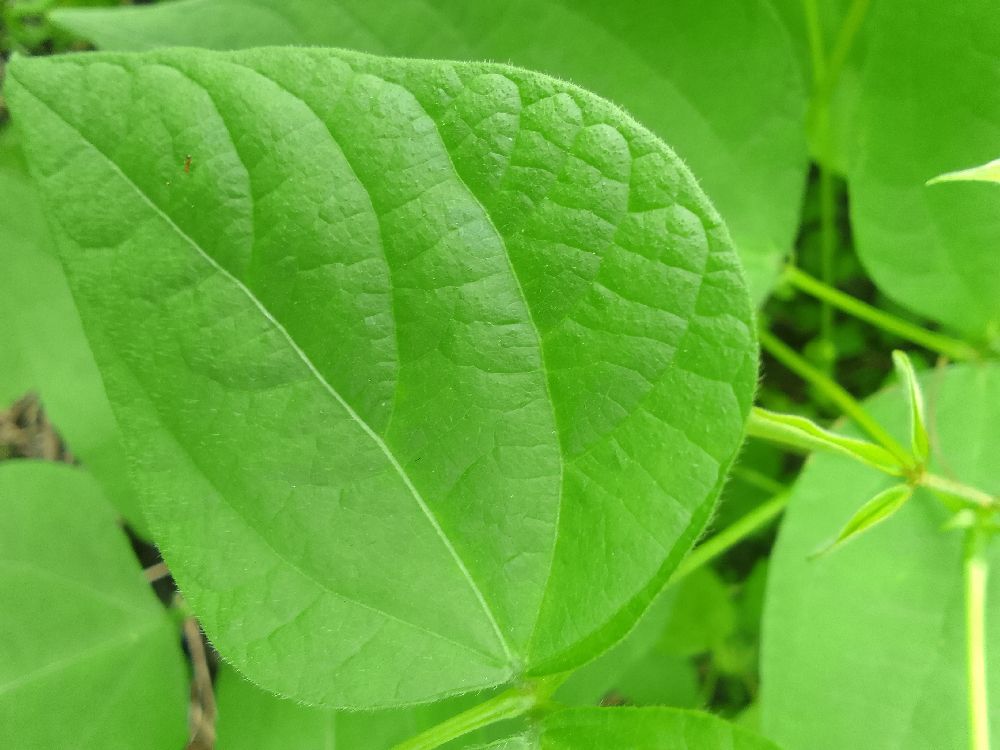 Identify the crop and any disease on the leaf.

common bean, healthy
